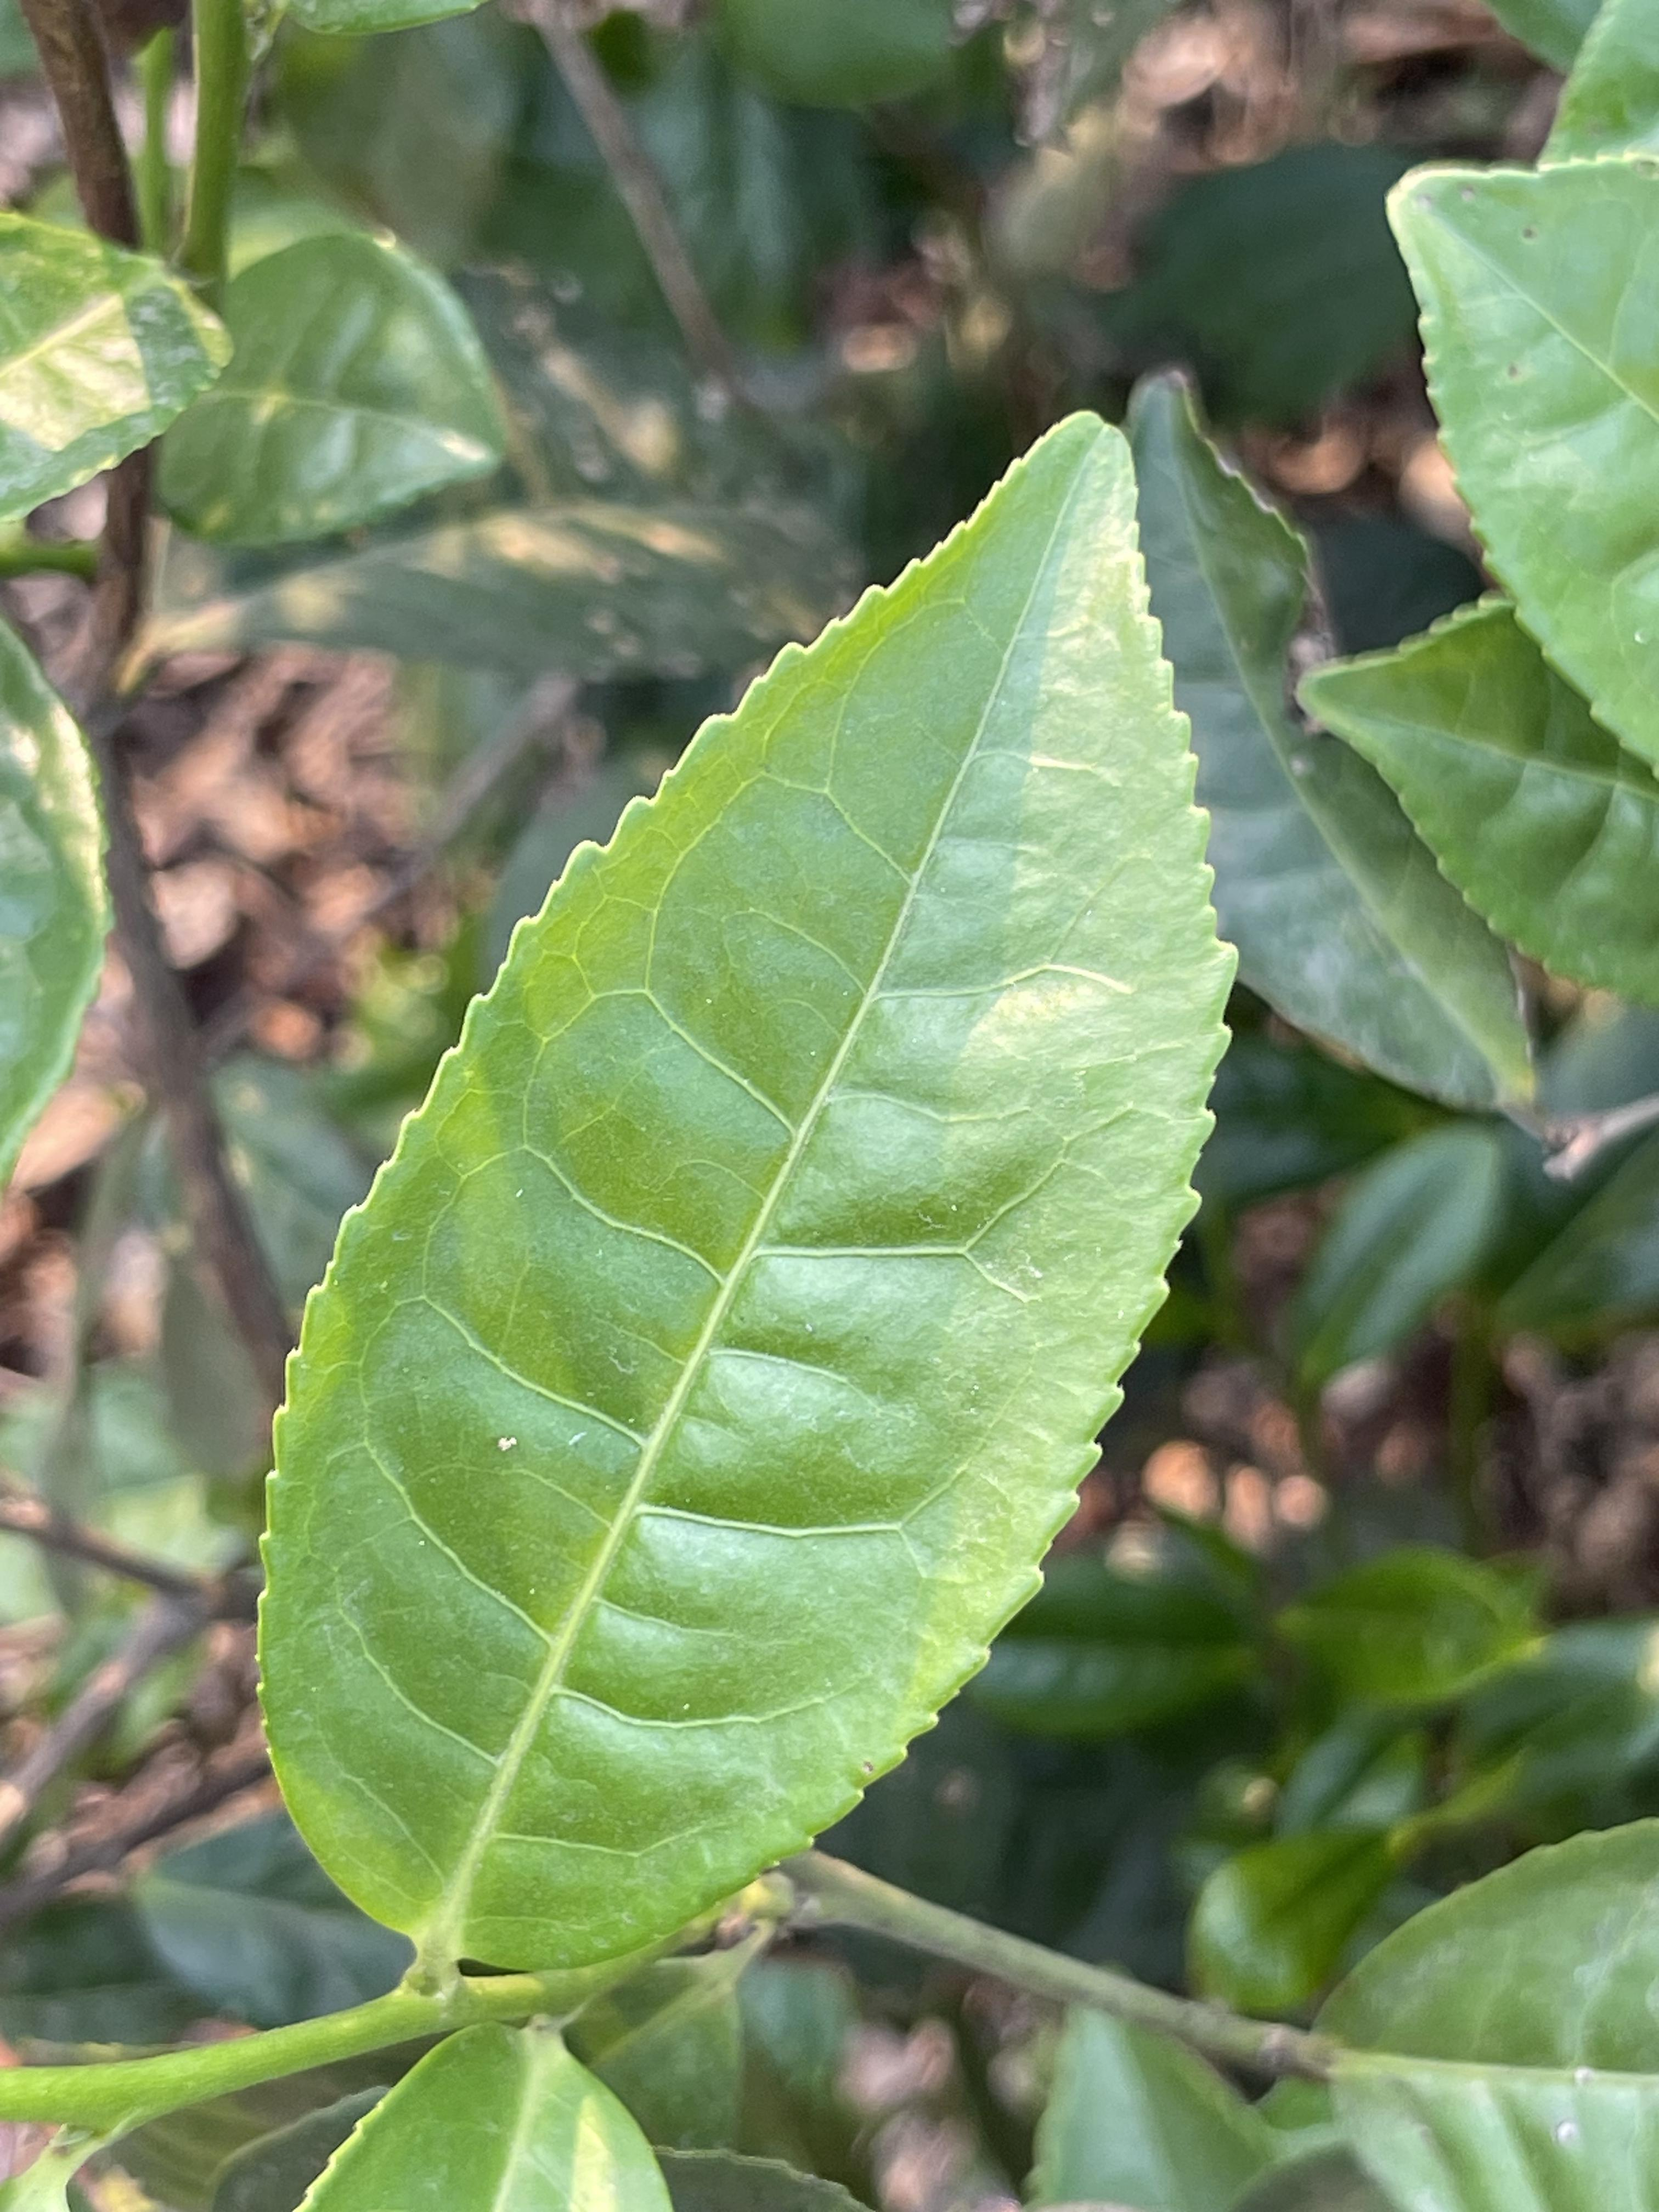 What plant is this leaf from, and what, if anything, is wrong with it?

tea, healthy leaf
